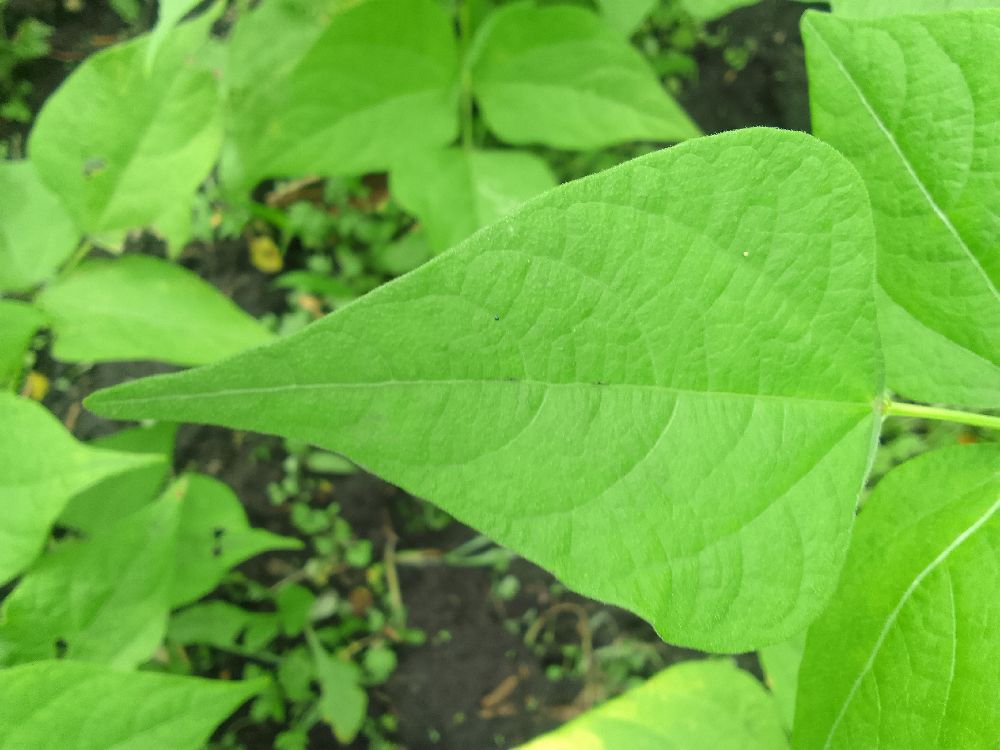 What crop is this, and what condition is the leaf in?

common bean, healthy
